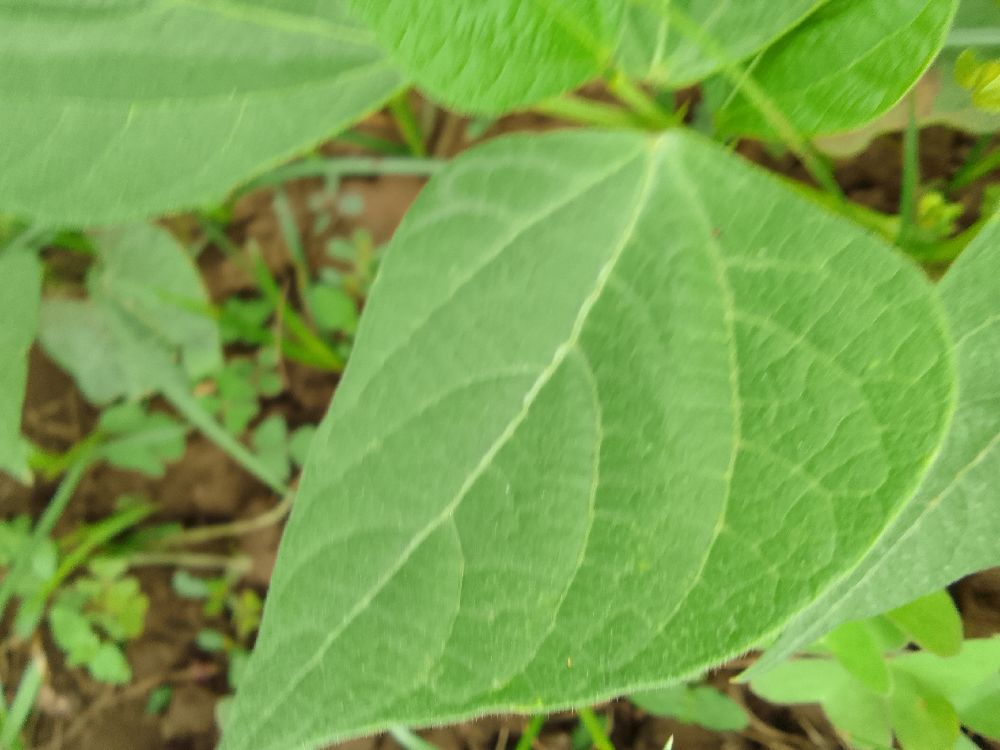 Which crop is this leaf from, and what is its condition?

common bean, healthy
